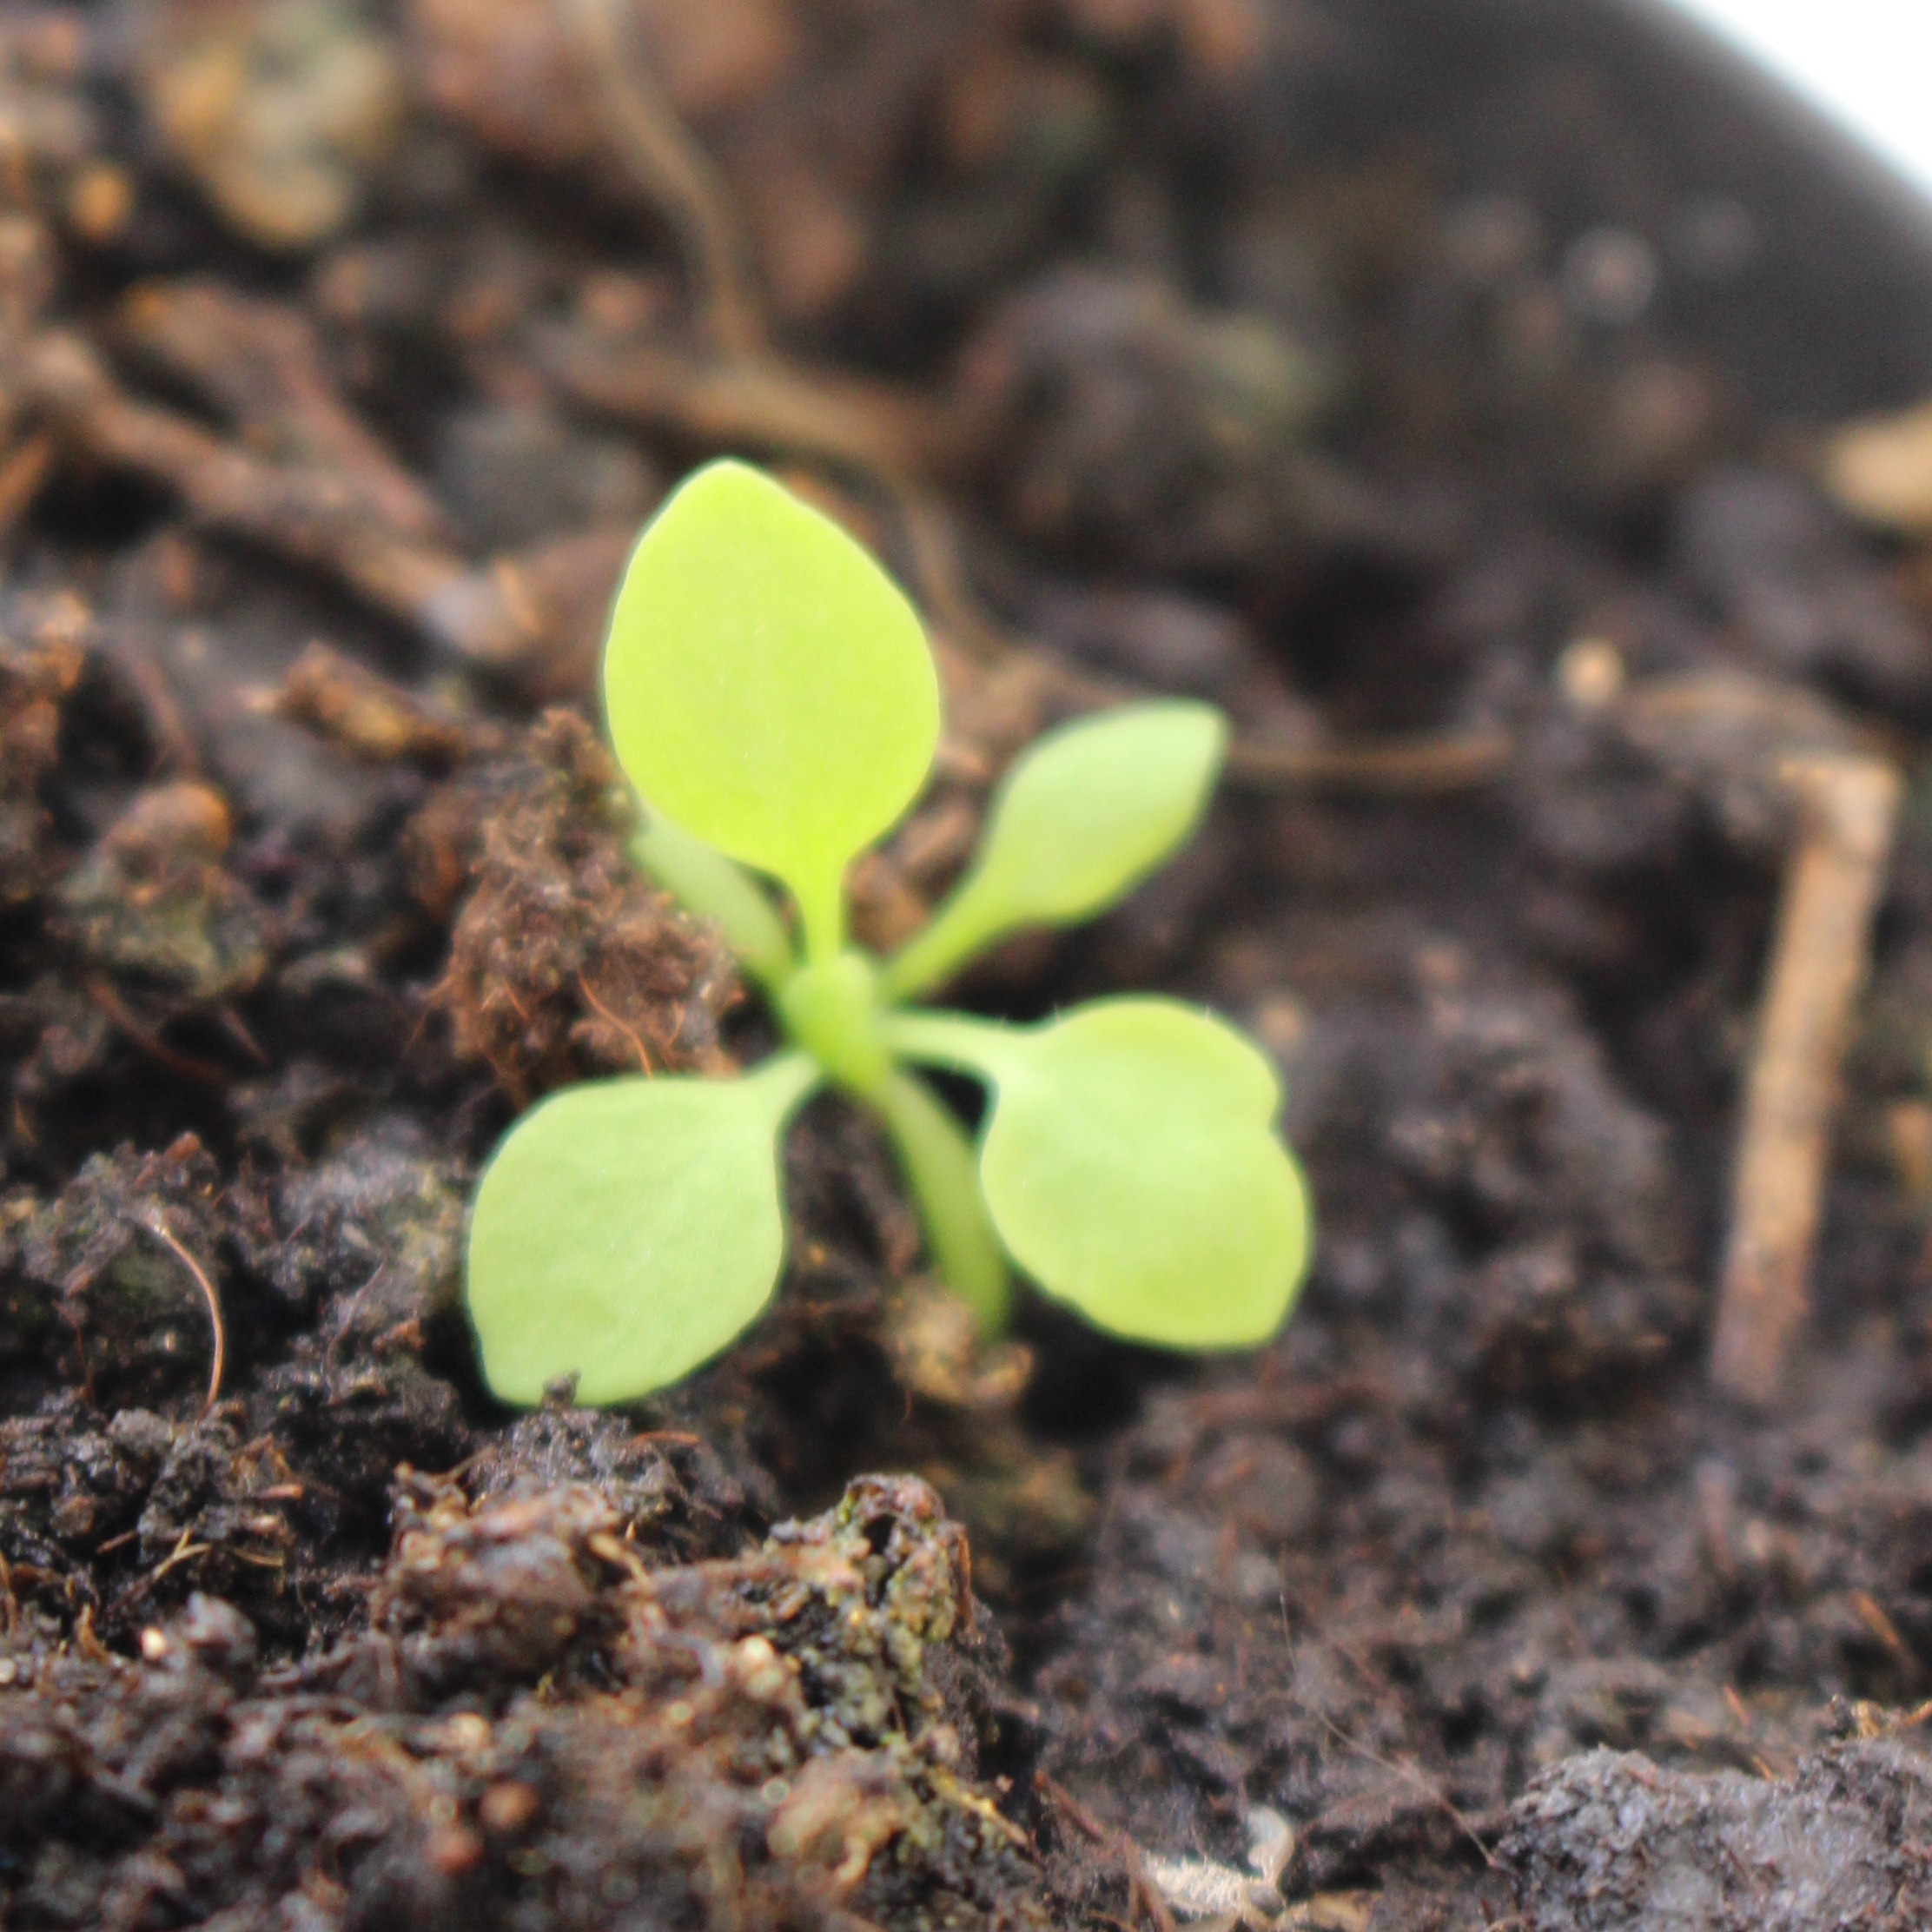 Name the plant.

Papaver rhoeas
